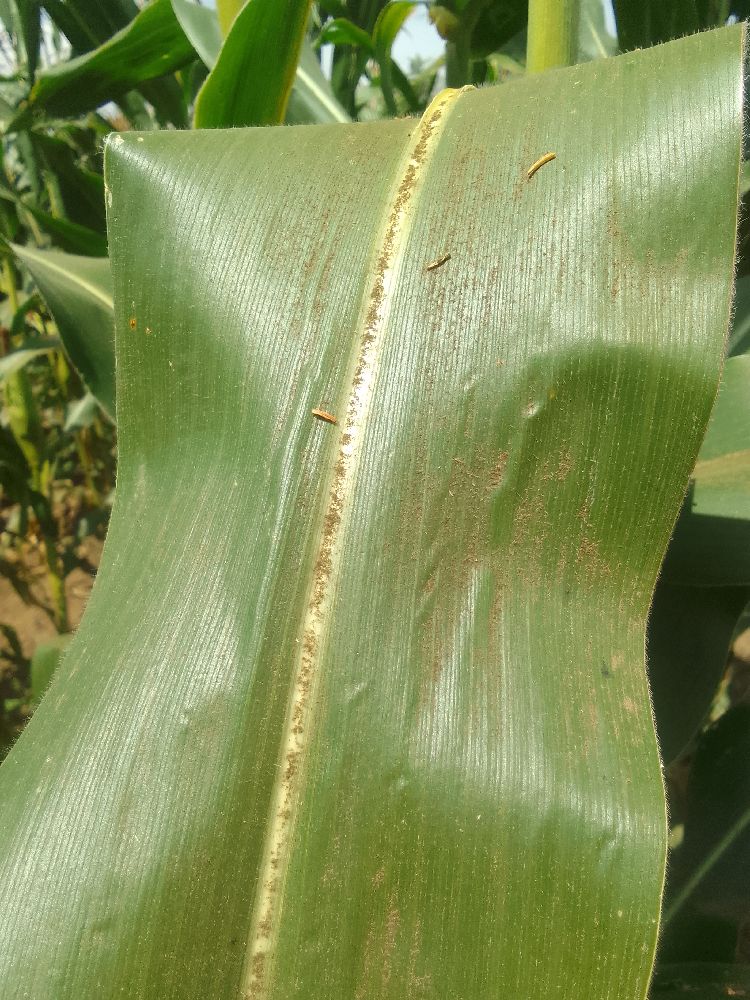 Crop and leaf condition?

maize, healthy
